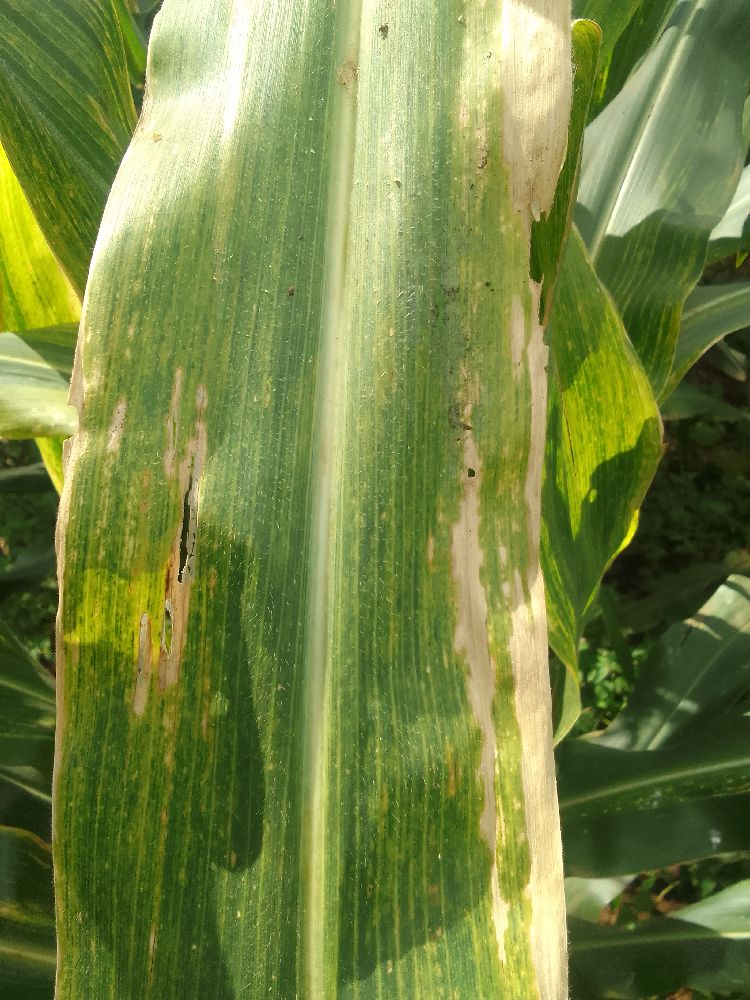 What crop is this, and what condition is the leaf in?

maize, maize lethal necrosis
